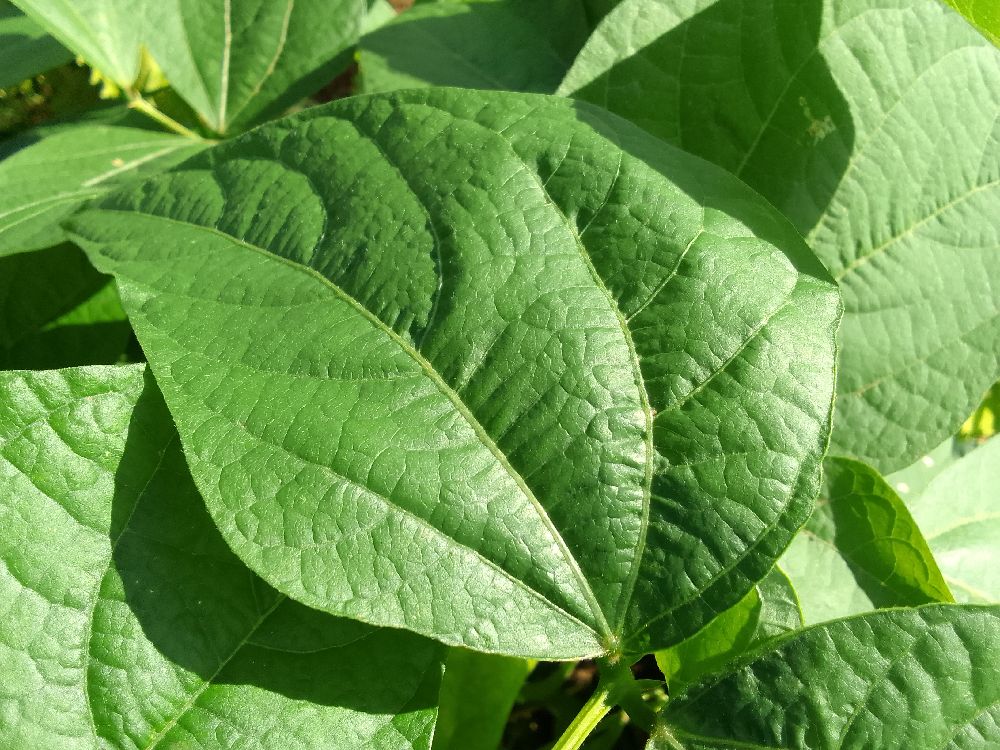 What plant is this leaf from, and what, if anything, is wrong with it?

common bean, healthy
